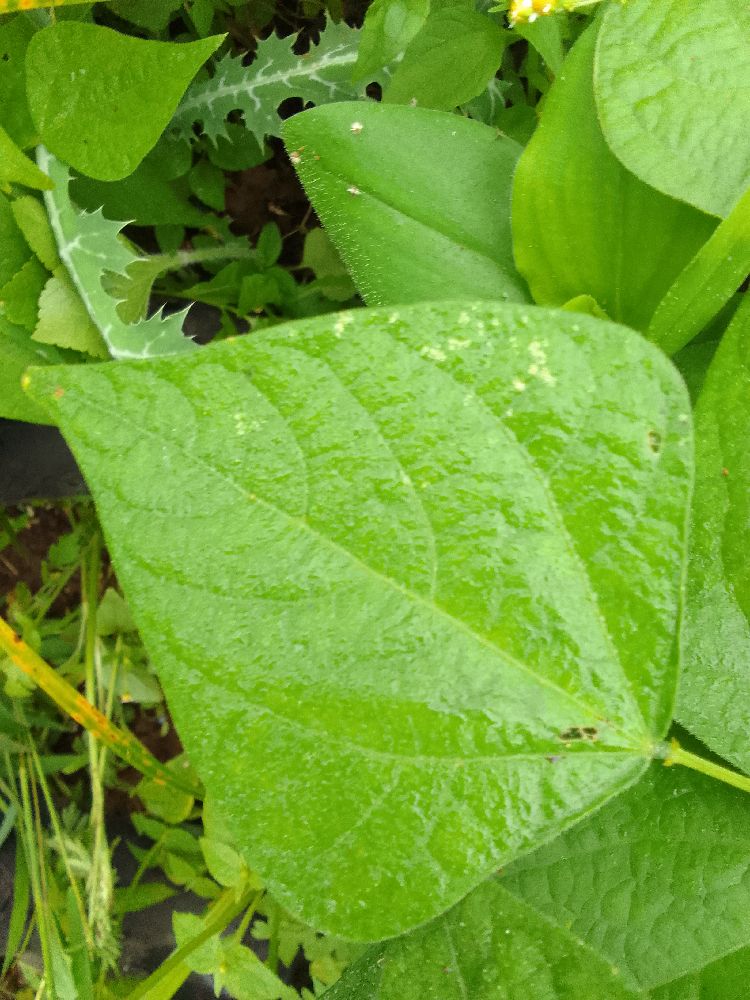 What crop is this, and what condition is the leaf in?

common bean, healthy
